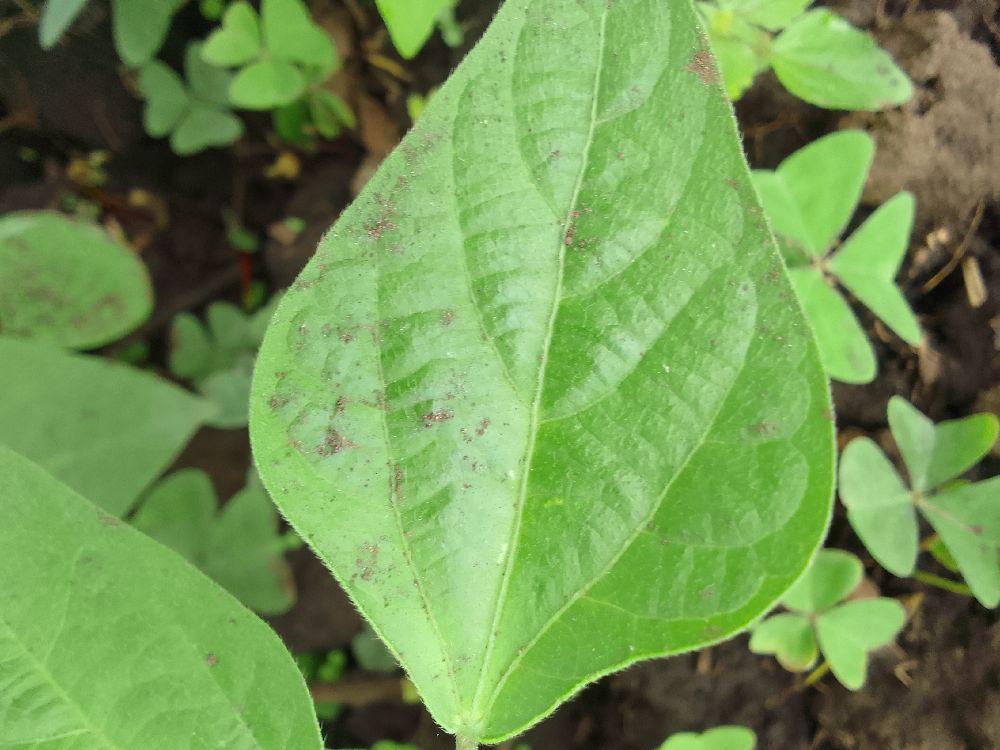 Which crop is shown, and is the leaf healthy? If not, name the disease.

common bean, healthy
